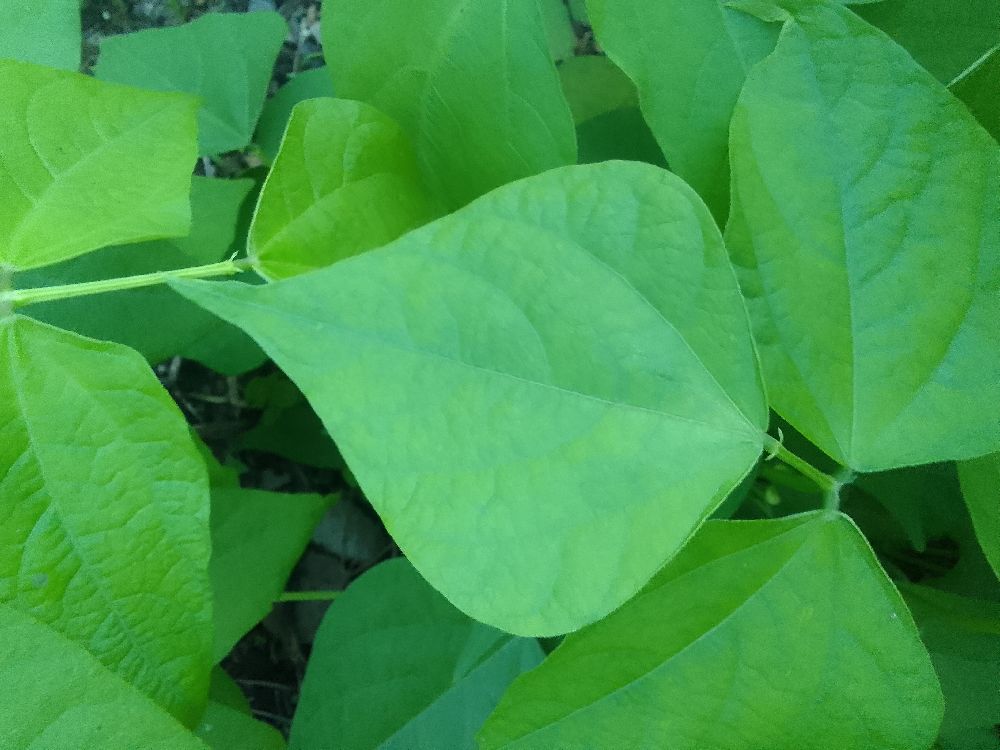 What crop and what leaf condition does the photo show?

common bean, healthy
